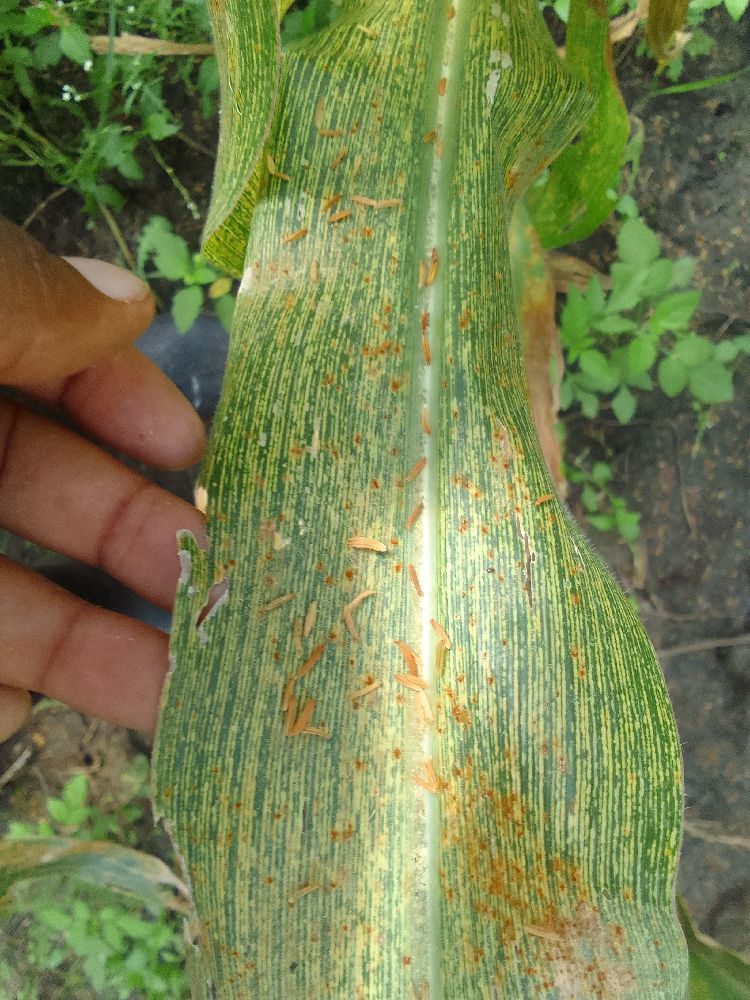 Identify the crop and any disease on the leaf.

maize, maize streak virus
